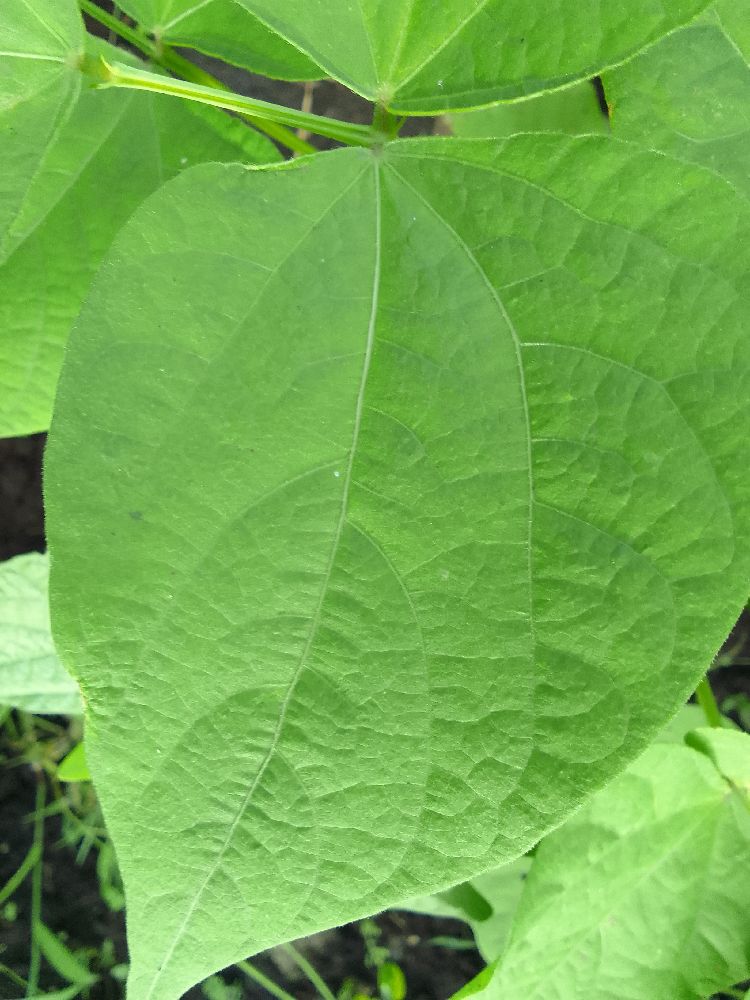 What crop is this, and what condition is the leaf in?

common bean, healthy
